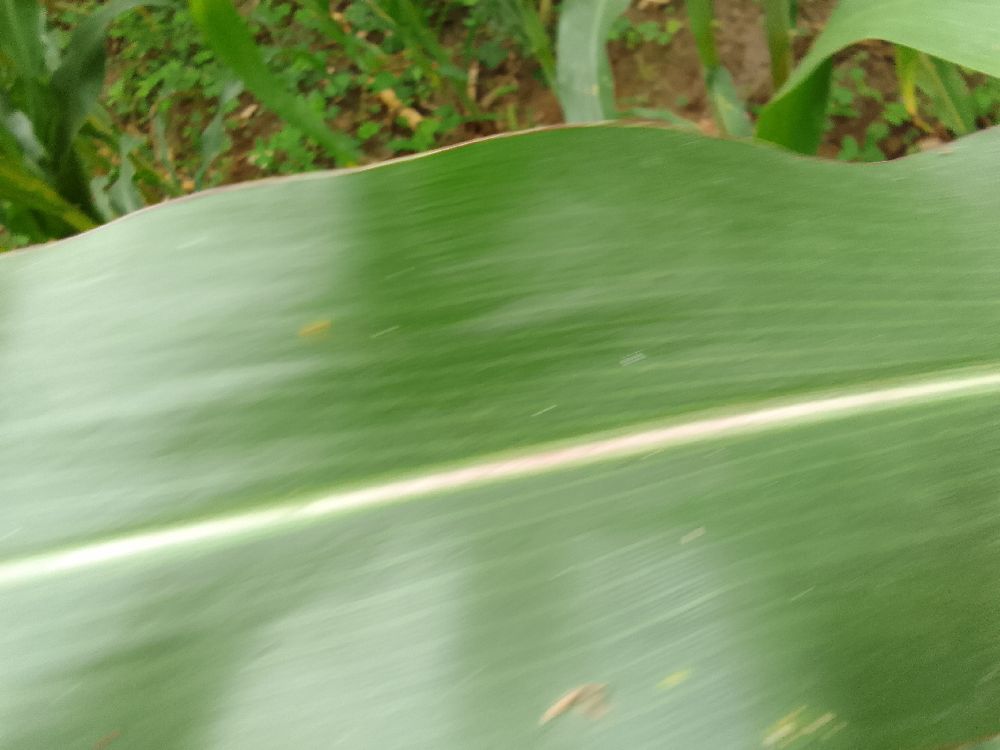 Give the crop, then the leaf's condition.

maize, healthy
